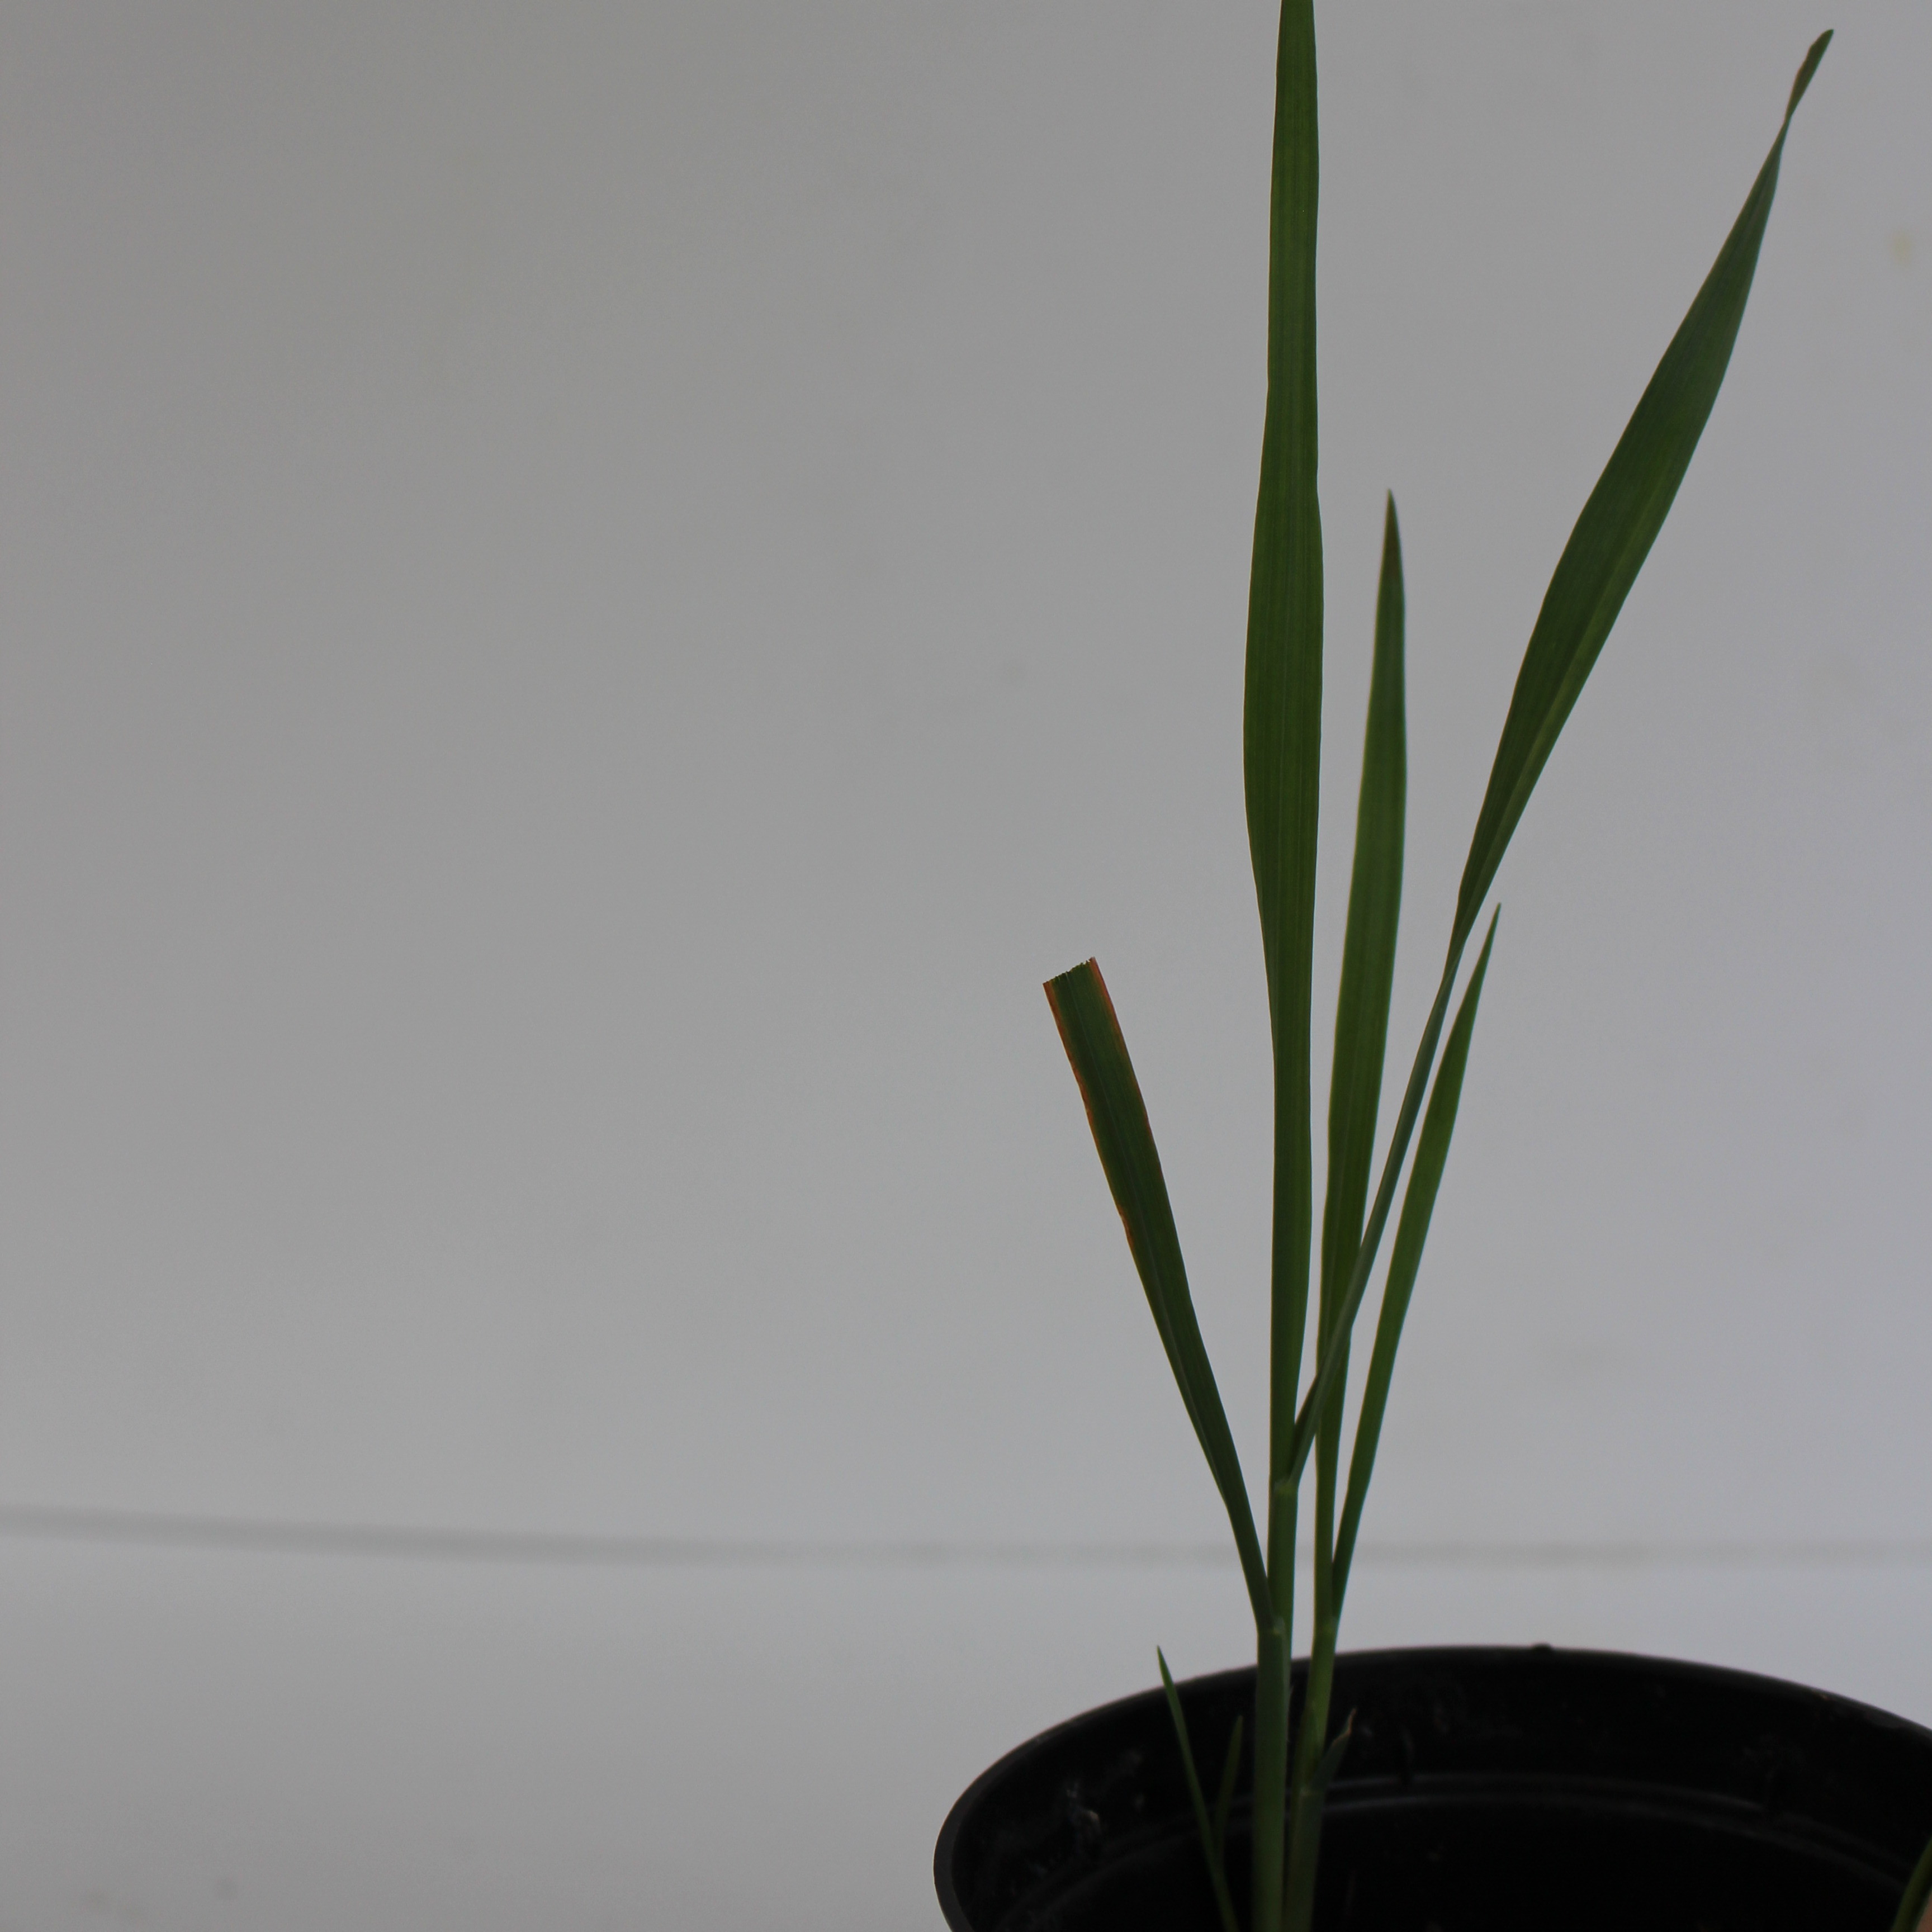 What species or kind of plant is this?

Avena sterilis
